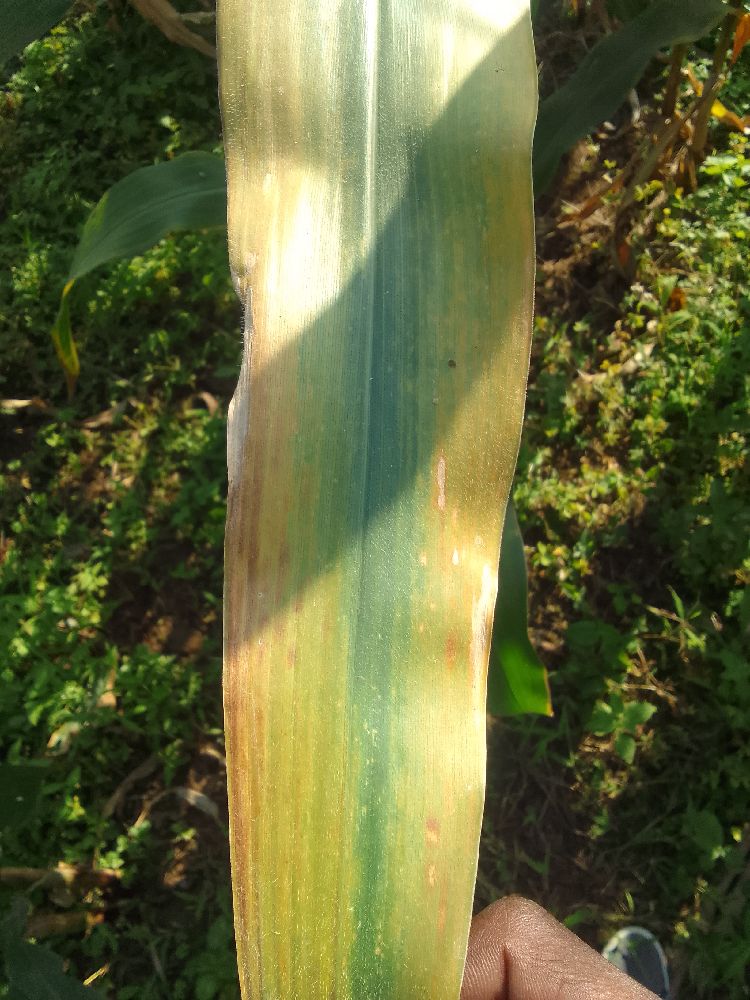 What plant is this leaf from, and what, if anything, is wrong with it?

maize, maize lethal necrosis
